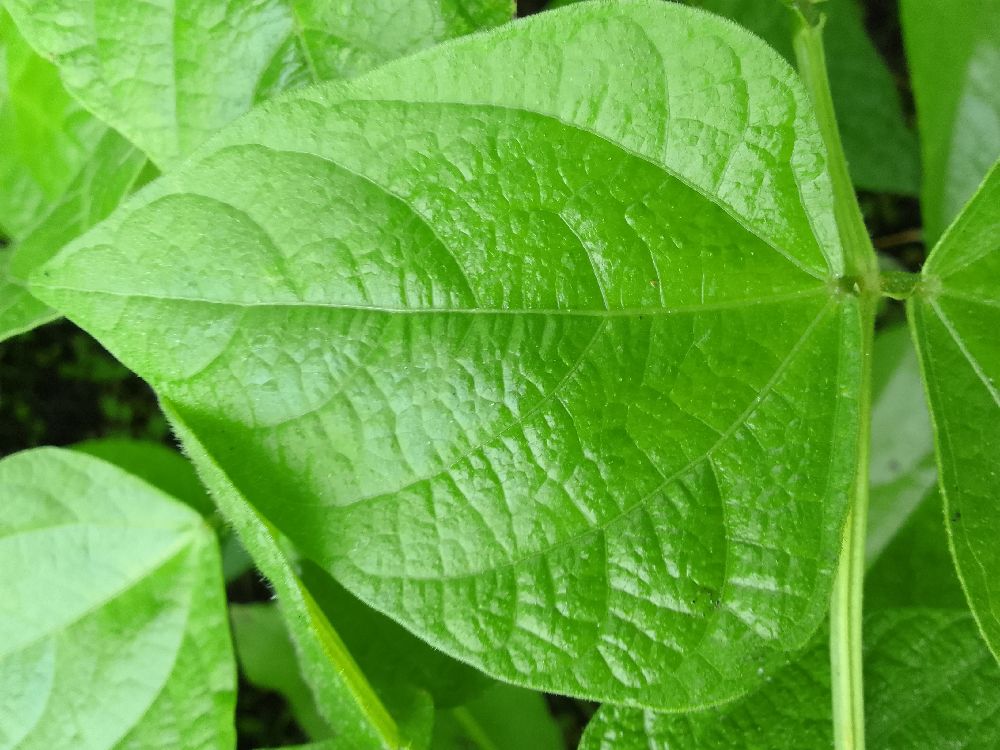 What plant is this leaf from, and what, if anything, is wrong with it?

common bean, healthy
